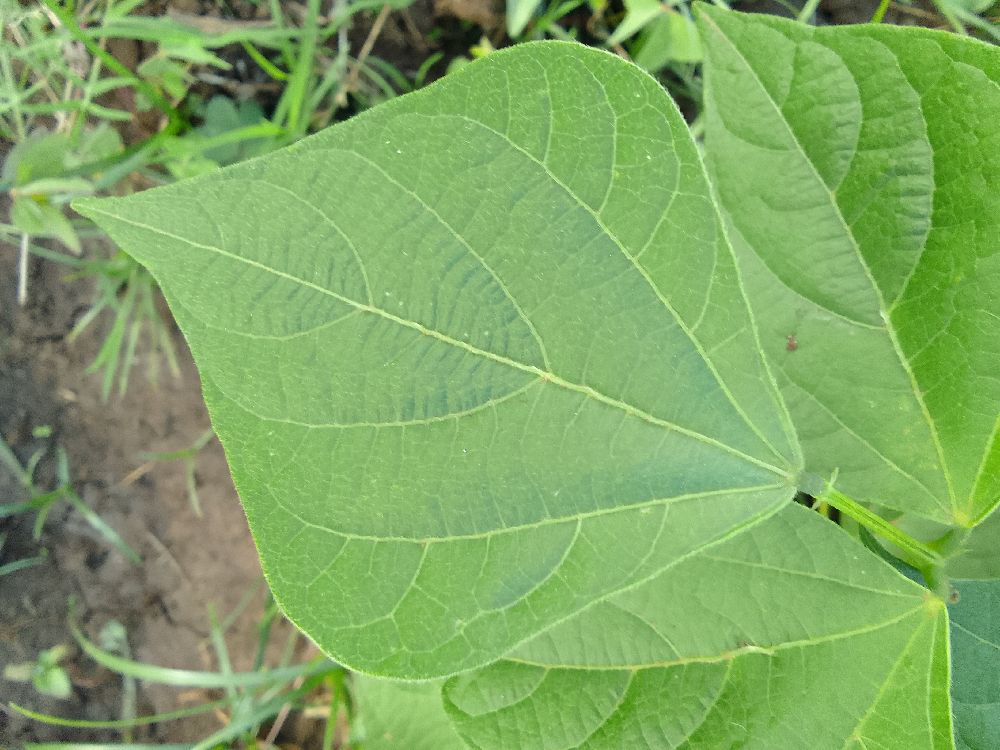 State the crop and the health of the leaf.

common bean, healthy
